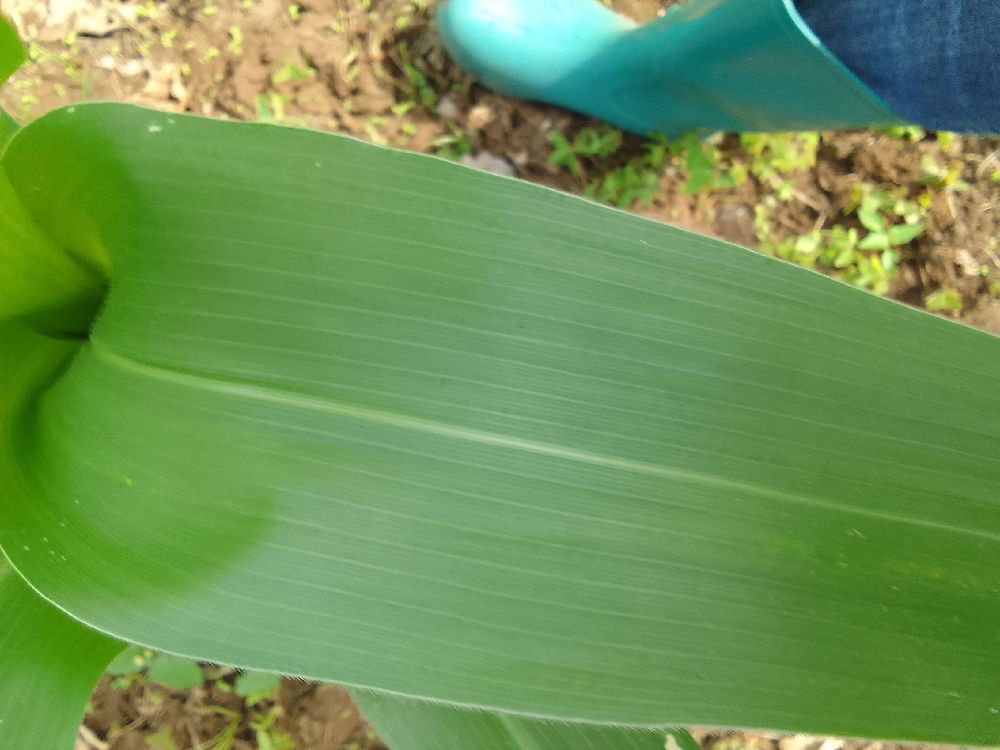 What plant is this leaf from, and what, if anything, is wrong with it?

maize, healthy
